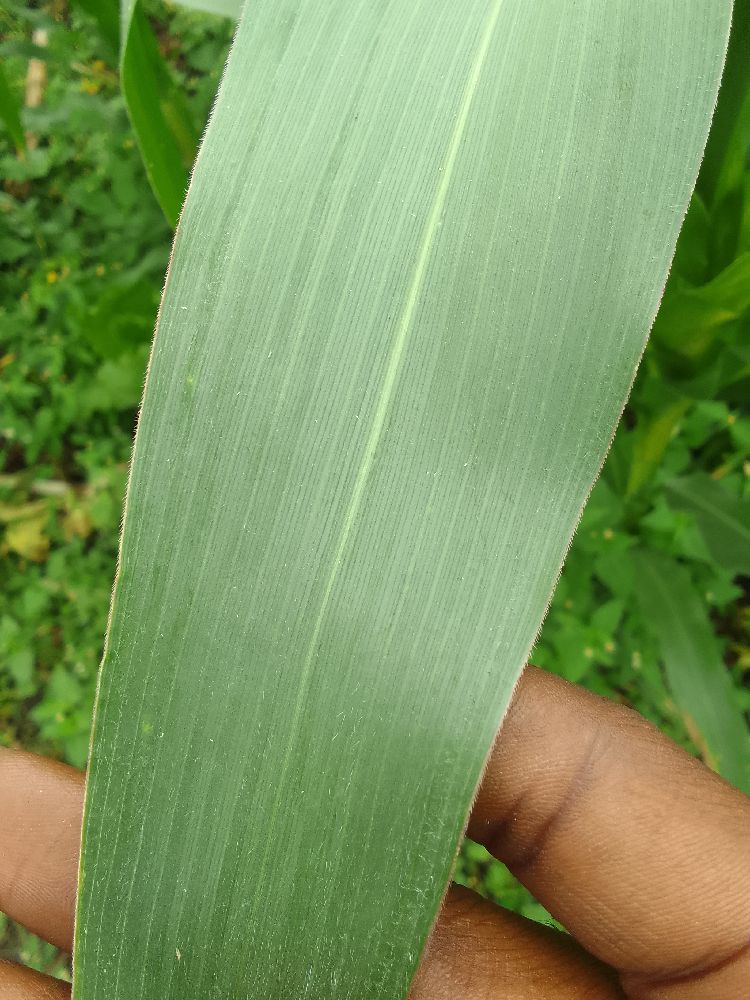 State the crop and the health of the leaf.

maize, healthy
